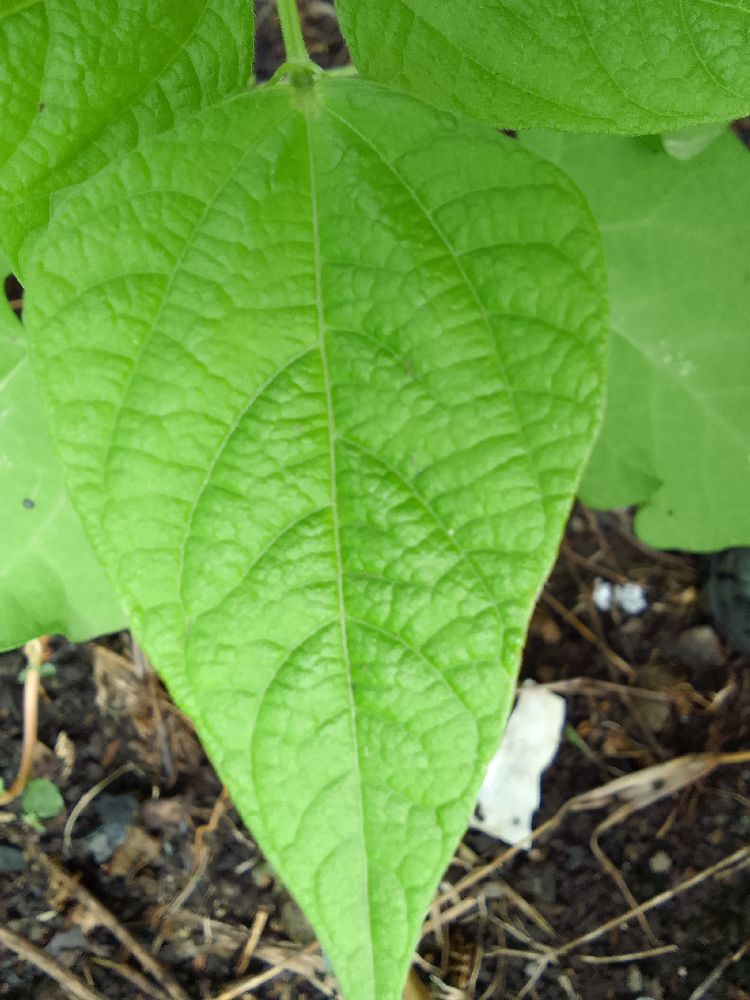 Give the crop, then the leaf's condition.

common bean, healthy
